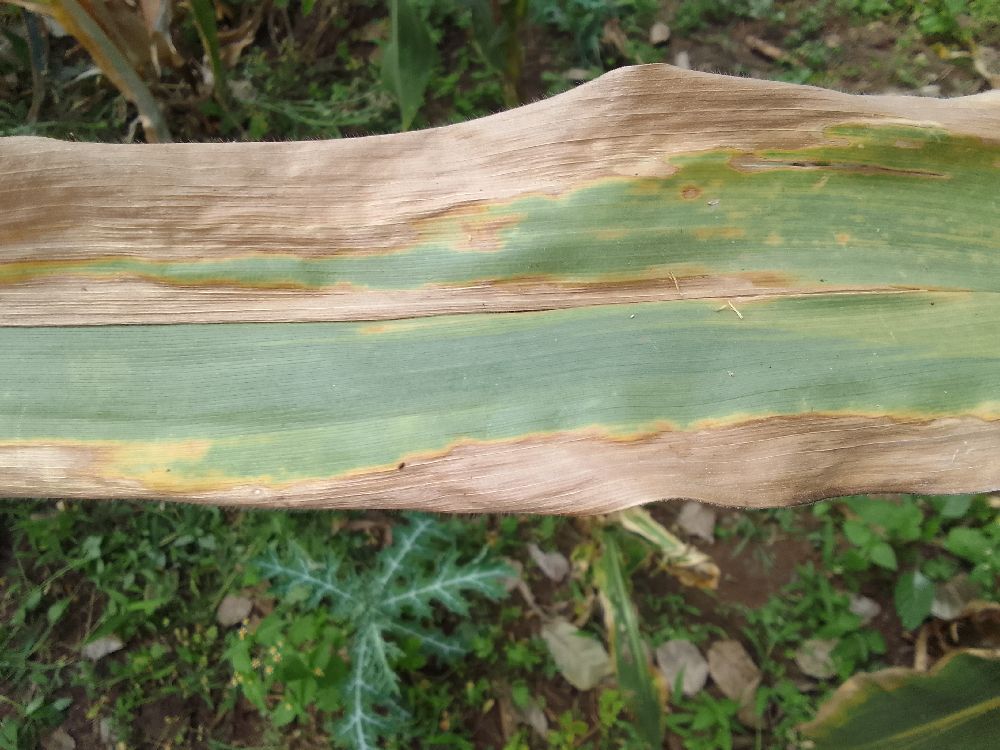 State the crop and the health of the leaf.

maize, maize lethal necrosis
